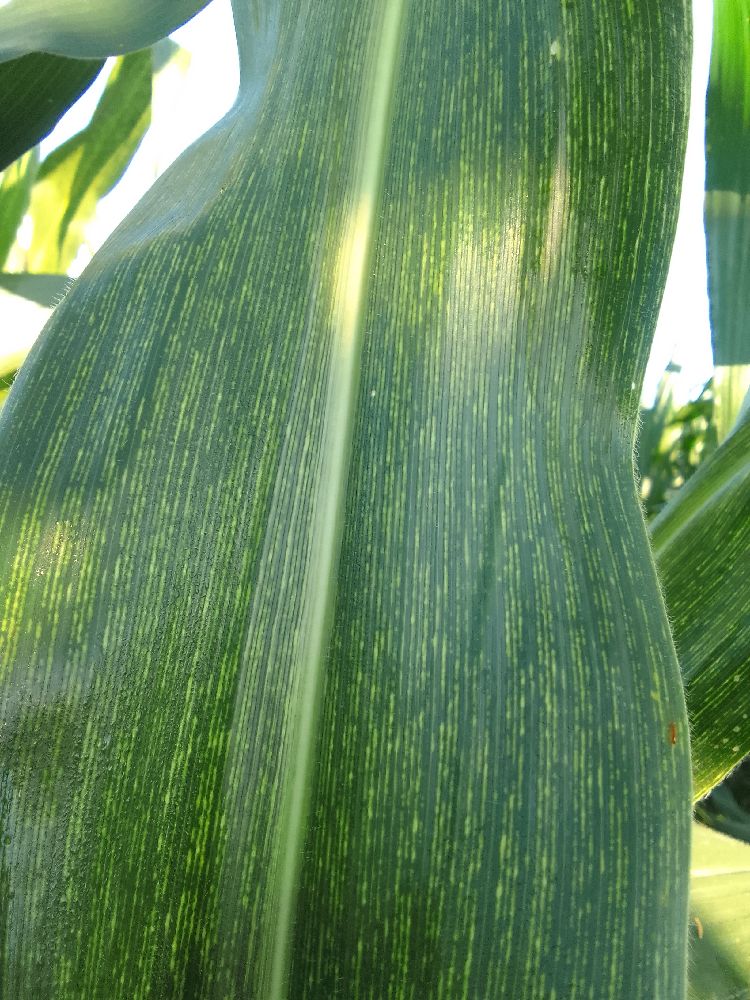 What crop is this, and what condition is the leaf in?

maize, maize streak virus
